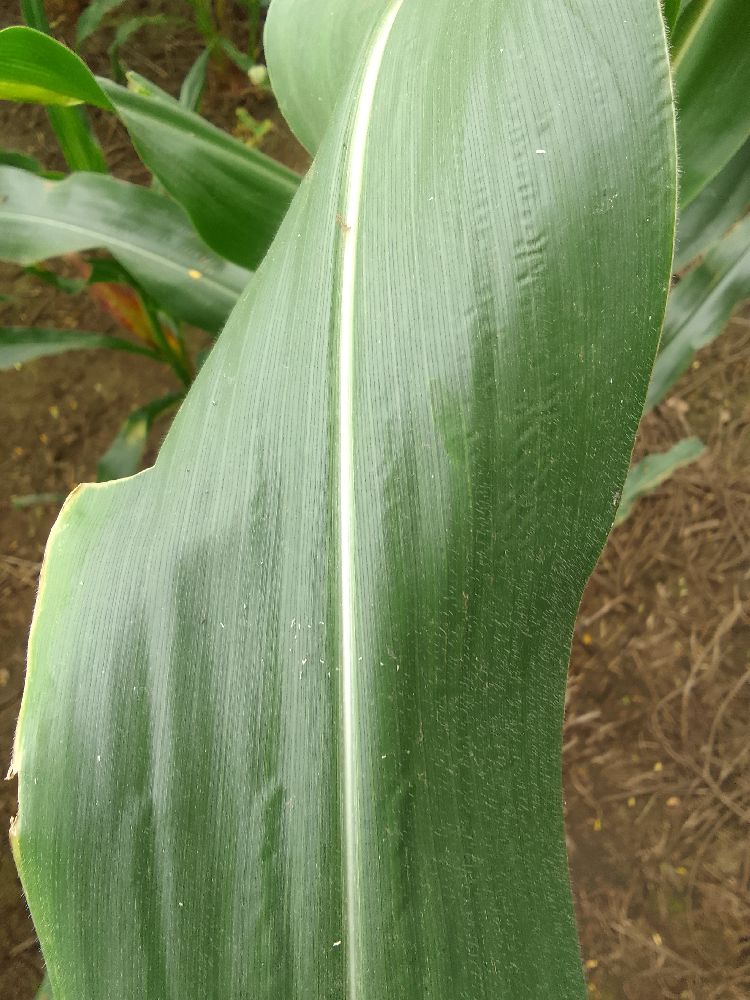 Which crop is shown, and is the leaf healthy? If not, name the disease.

maize, healthy
